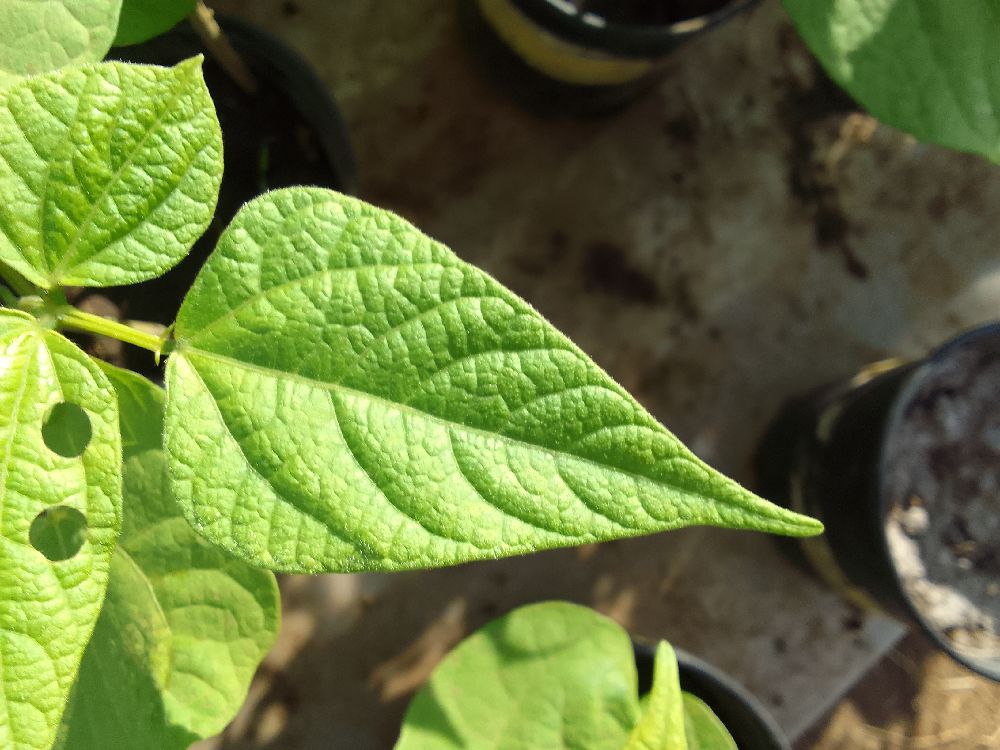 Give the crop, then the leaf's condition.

common bean, healthy
